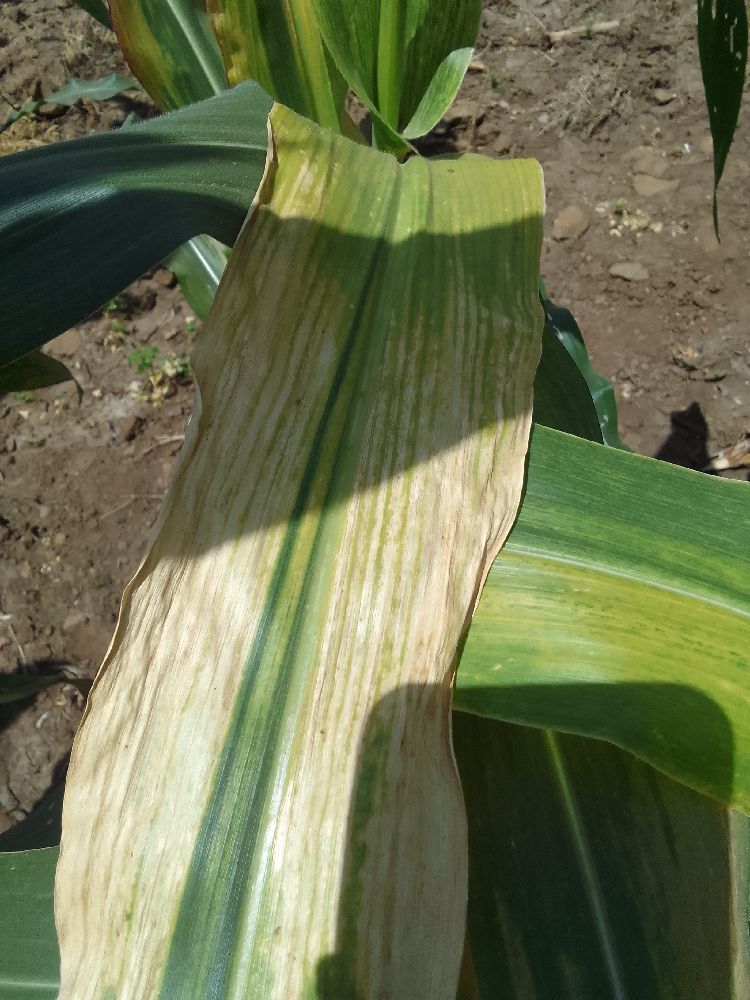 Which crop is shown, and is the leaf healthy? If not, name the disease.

maize, maize lethal necrosis
